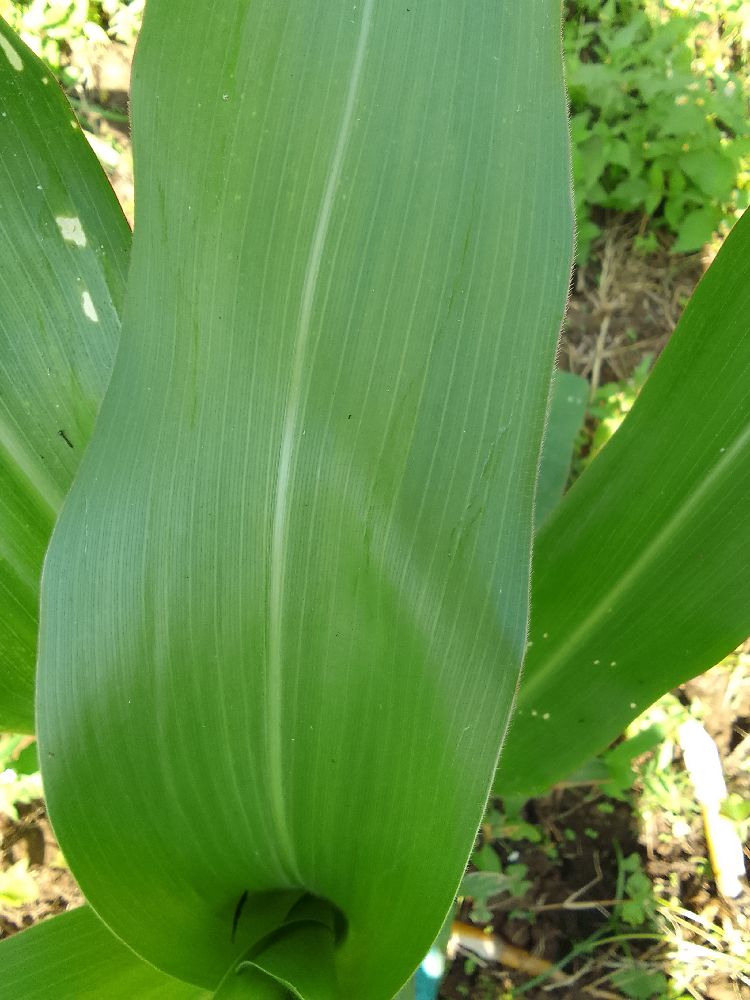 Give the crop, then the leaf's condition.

maize, healthy
